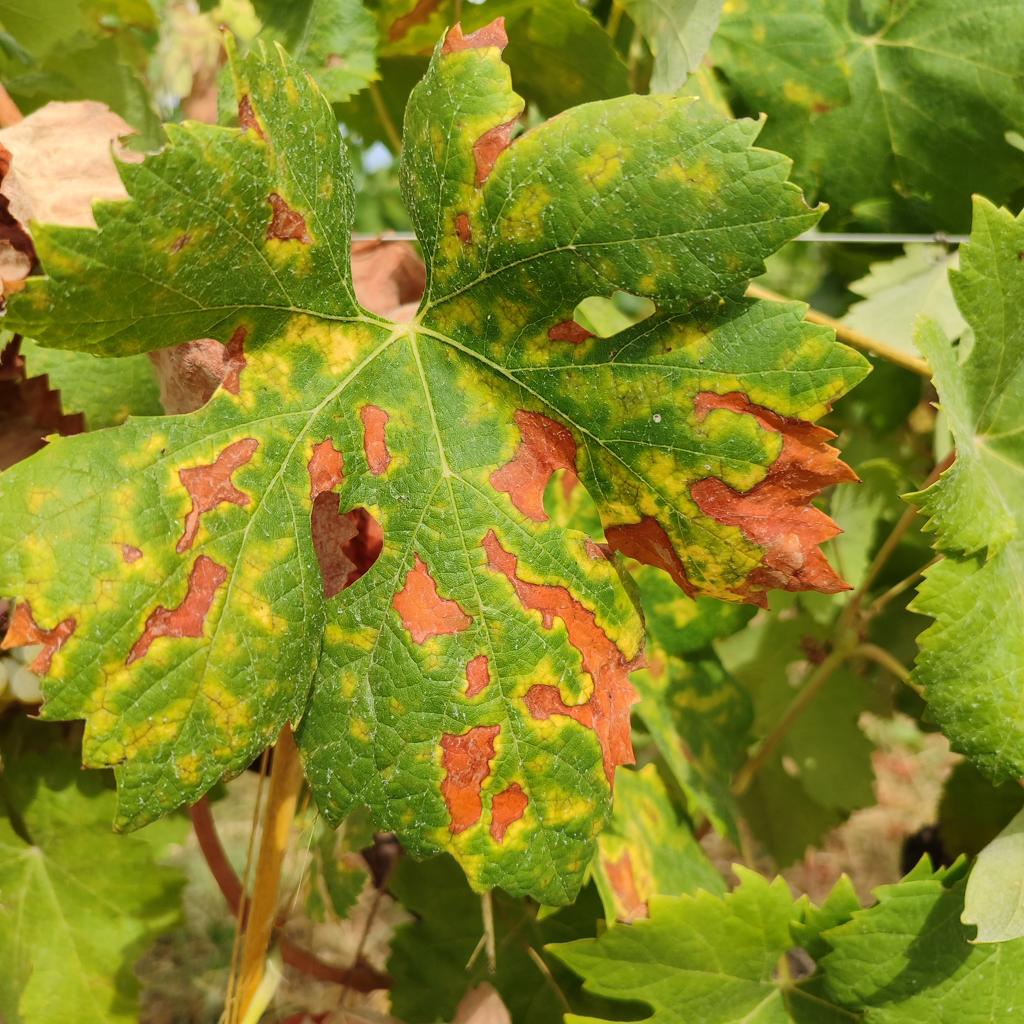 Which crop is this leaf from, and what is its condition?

grapevine, esca complex
